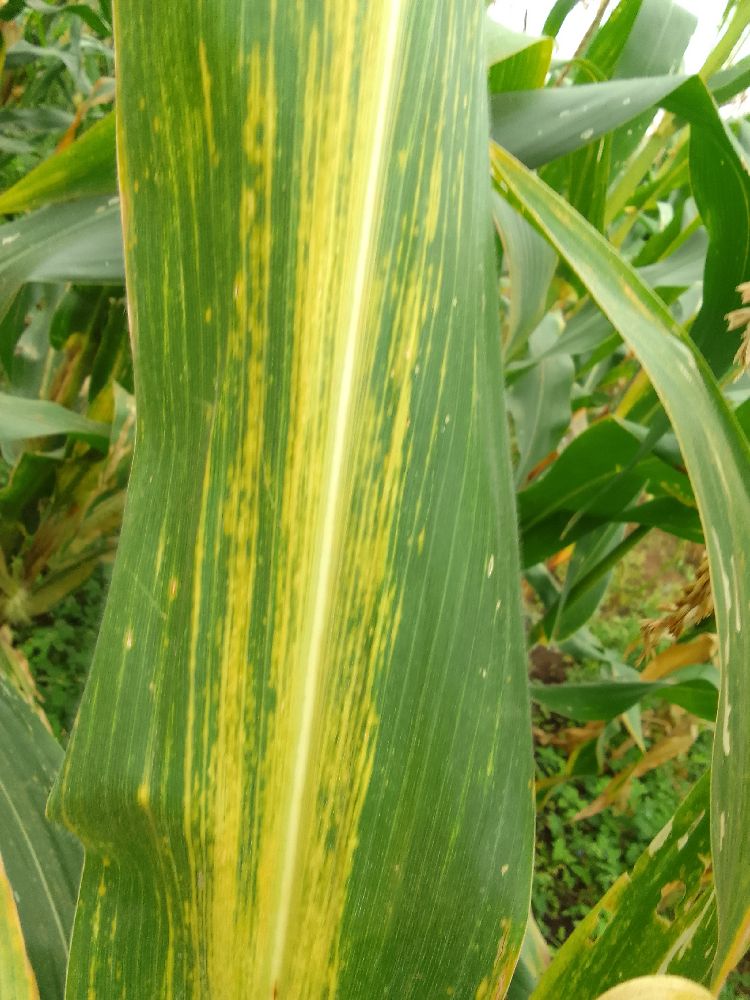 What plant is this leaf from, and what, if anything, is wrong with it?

maize, maize lethal necrosis
